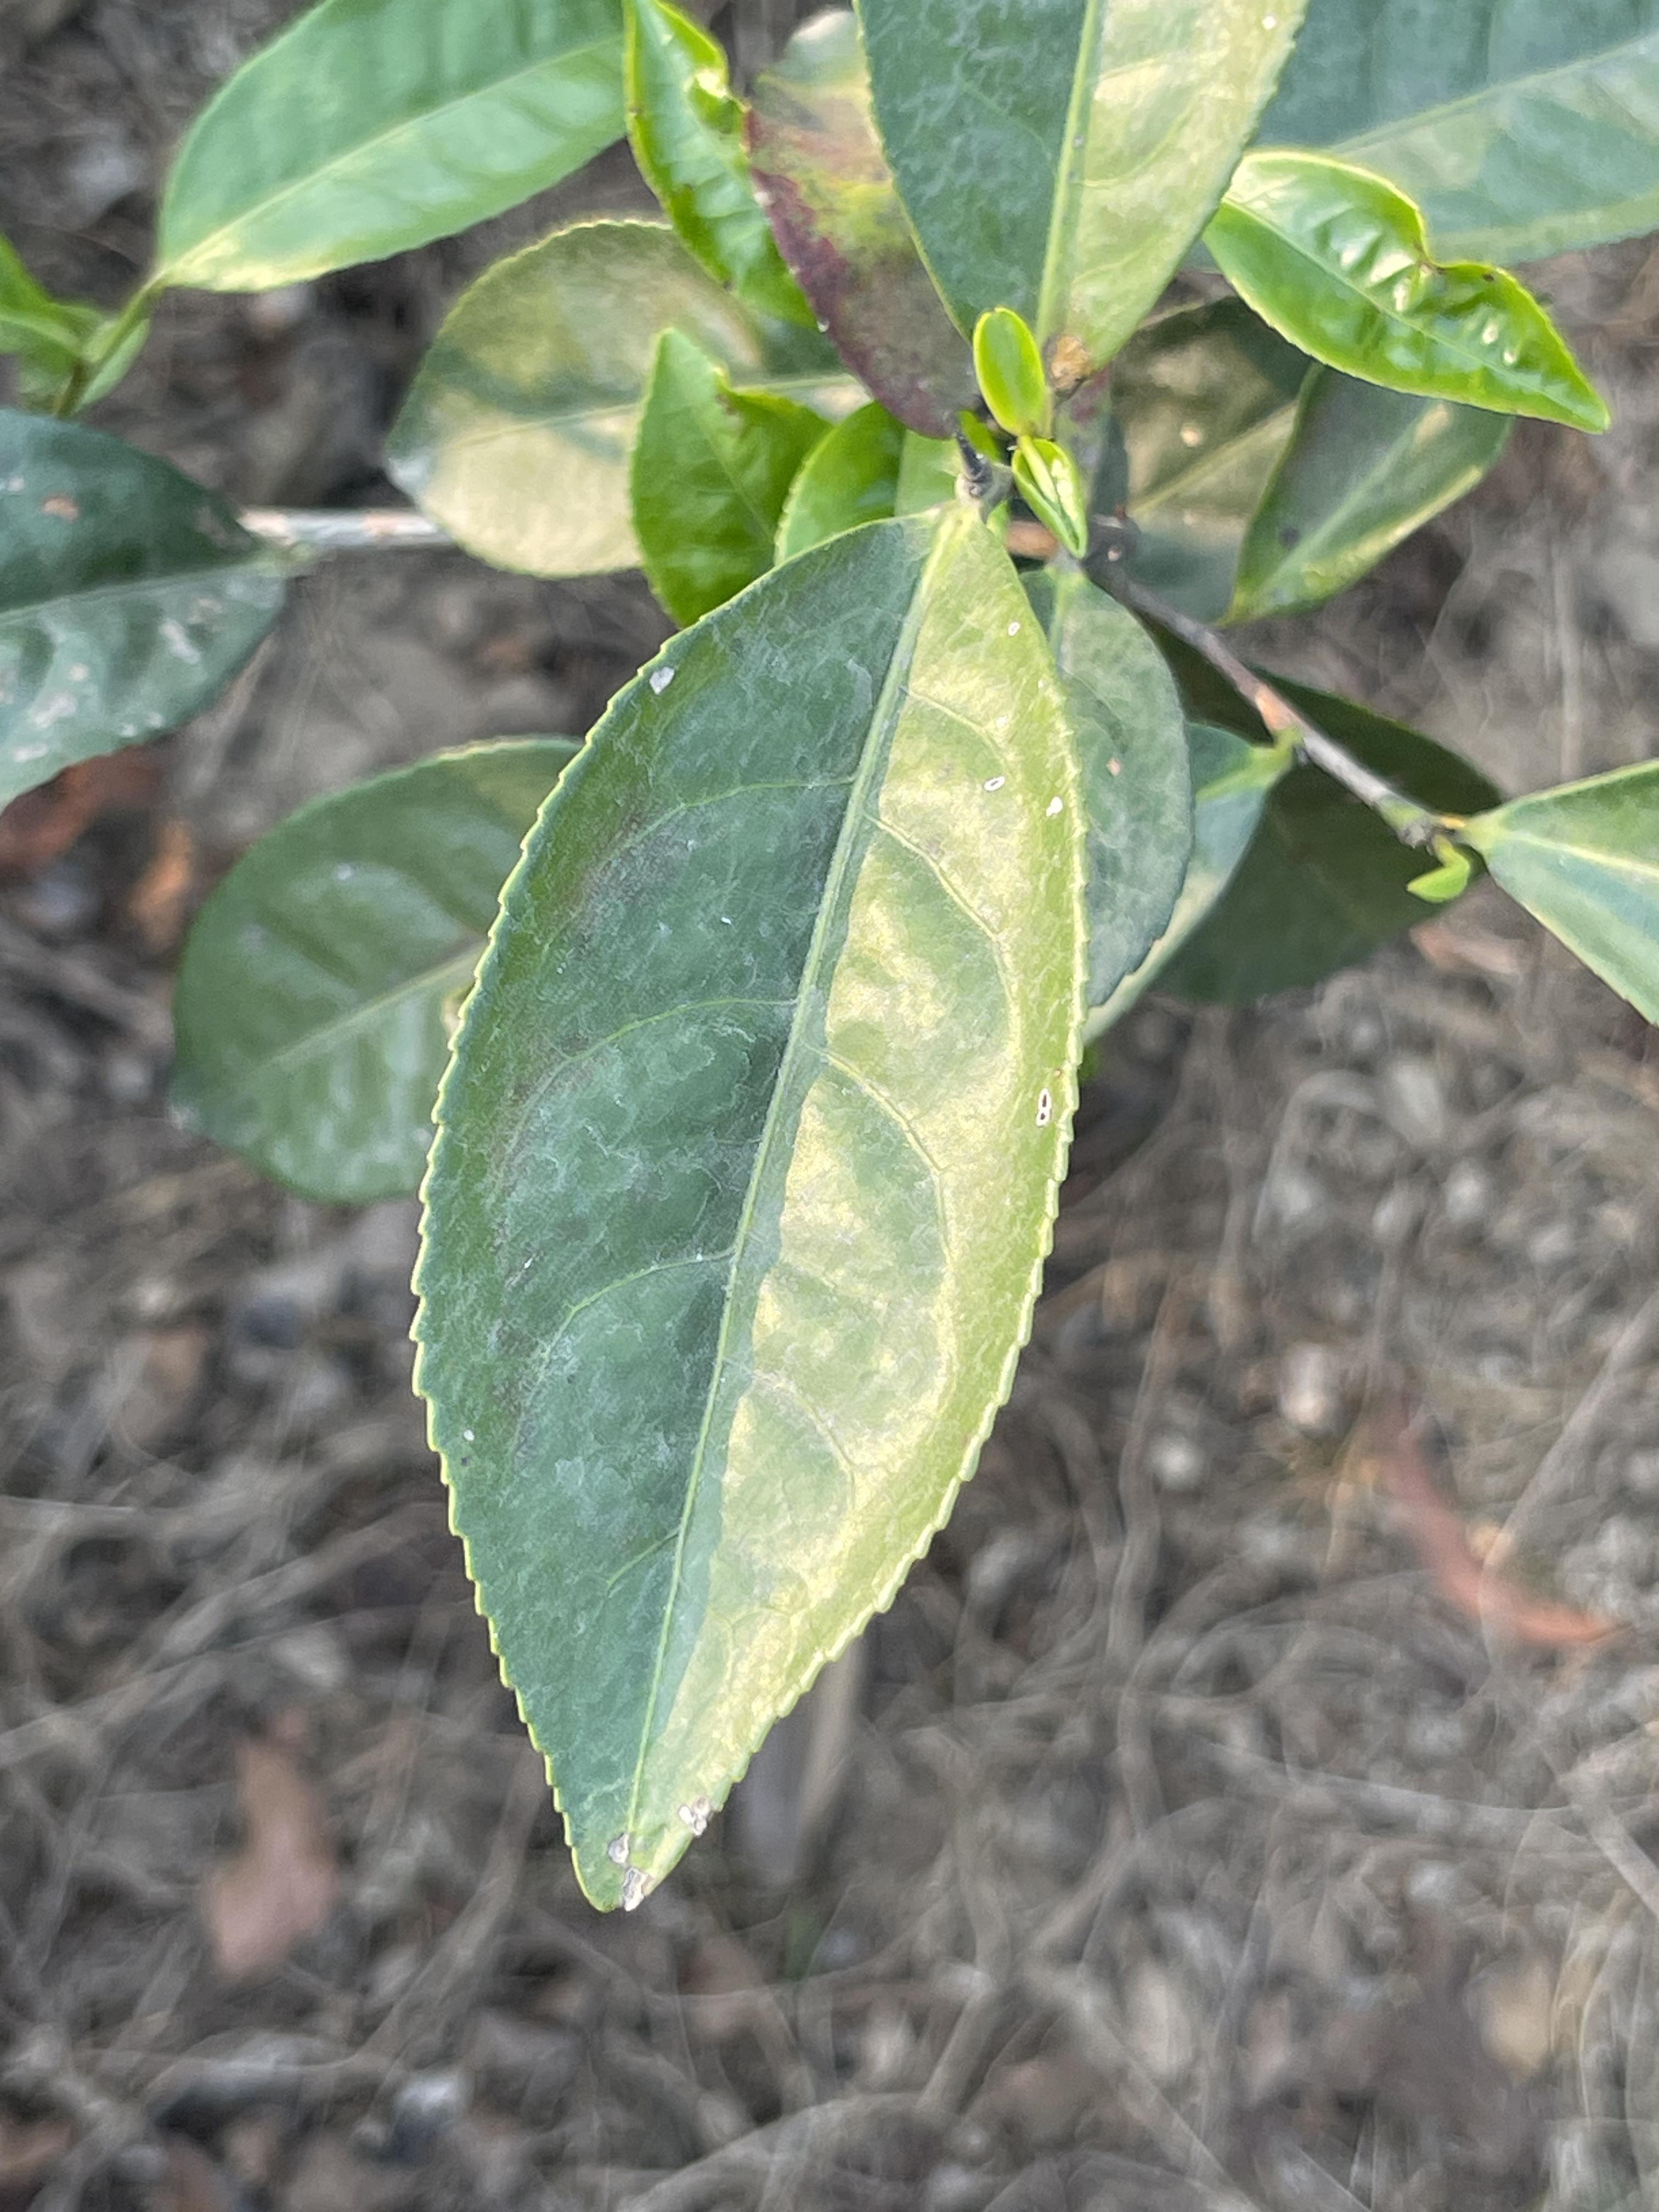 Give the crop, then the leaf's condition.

tea, red rust
